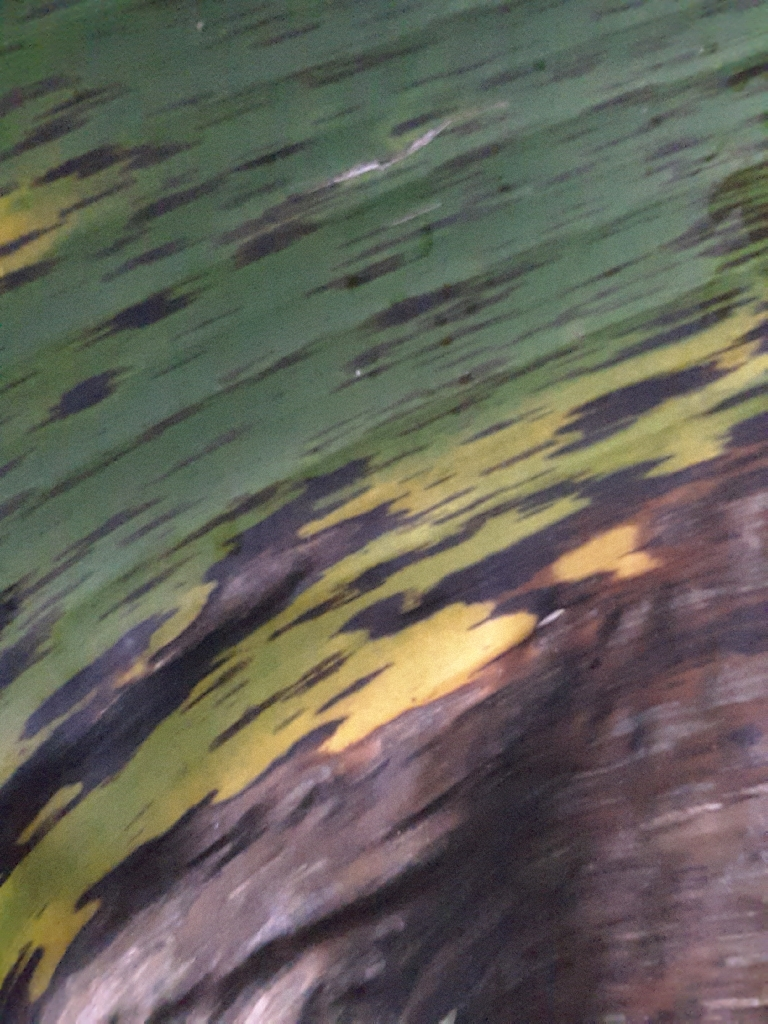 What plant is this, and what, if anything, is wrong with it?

banana, black sigatoka
